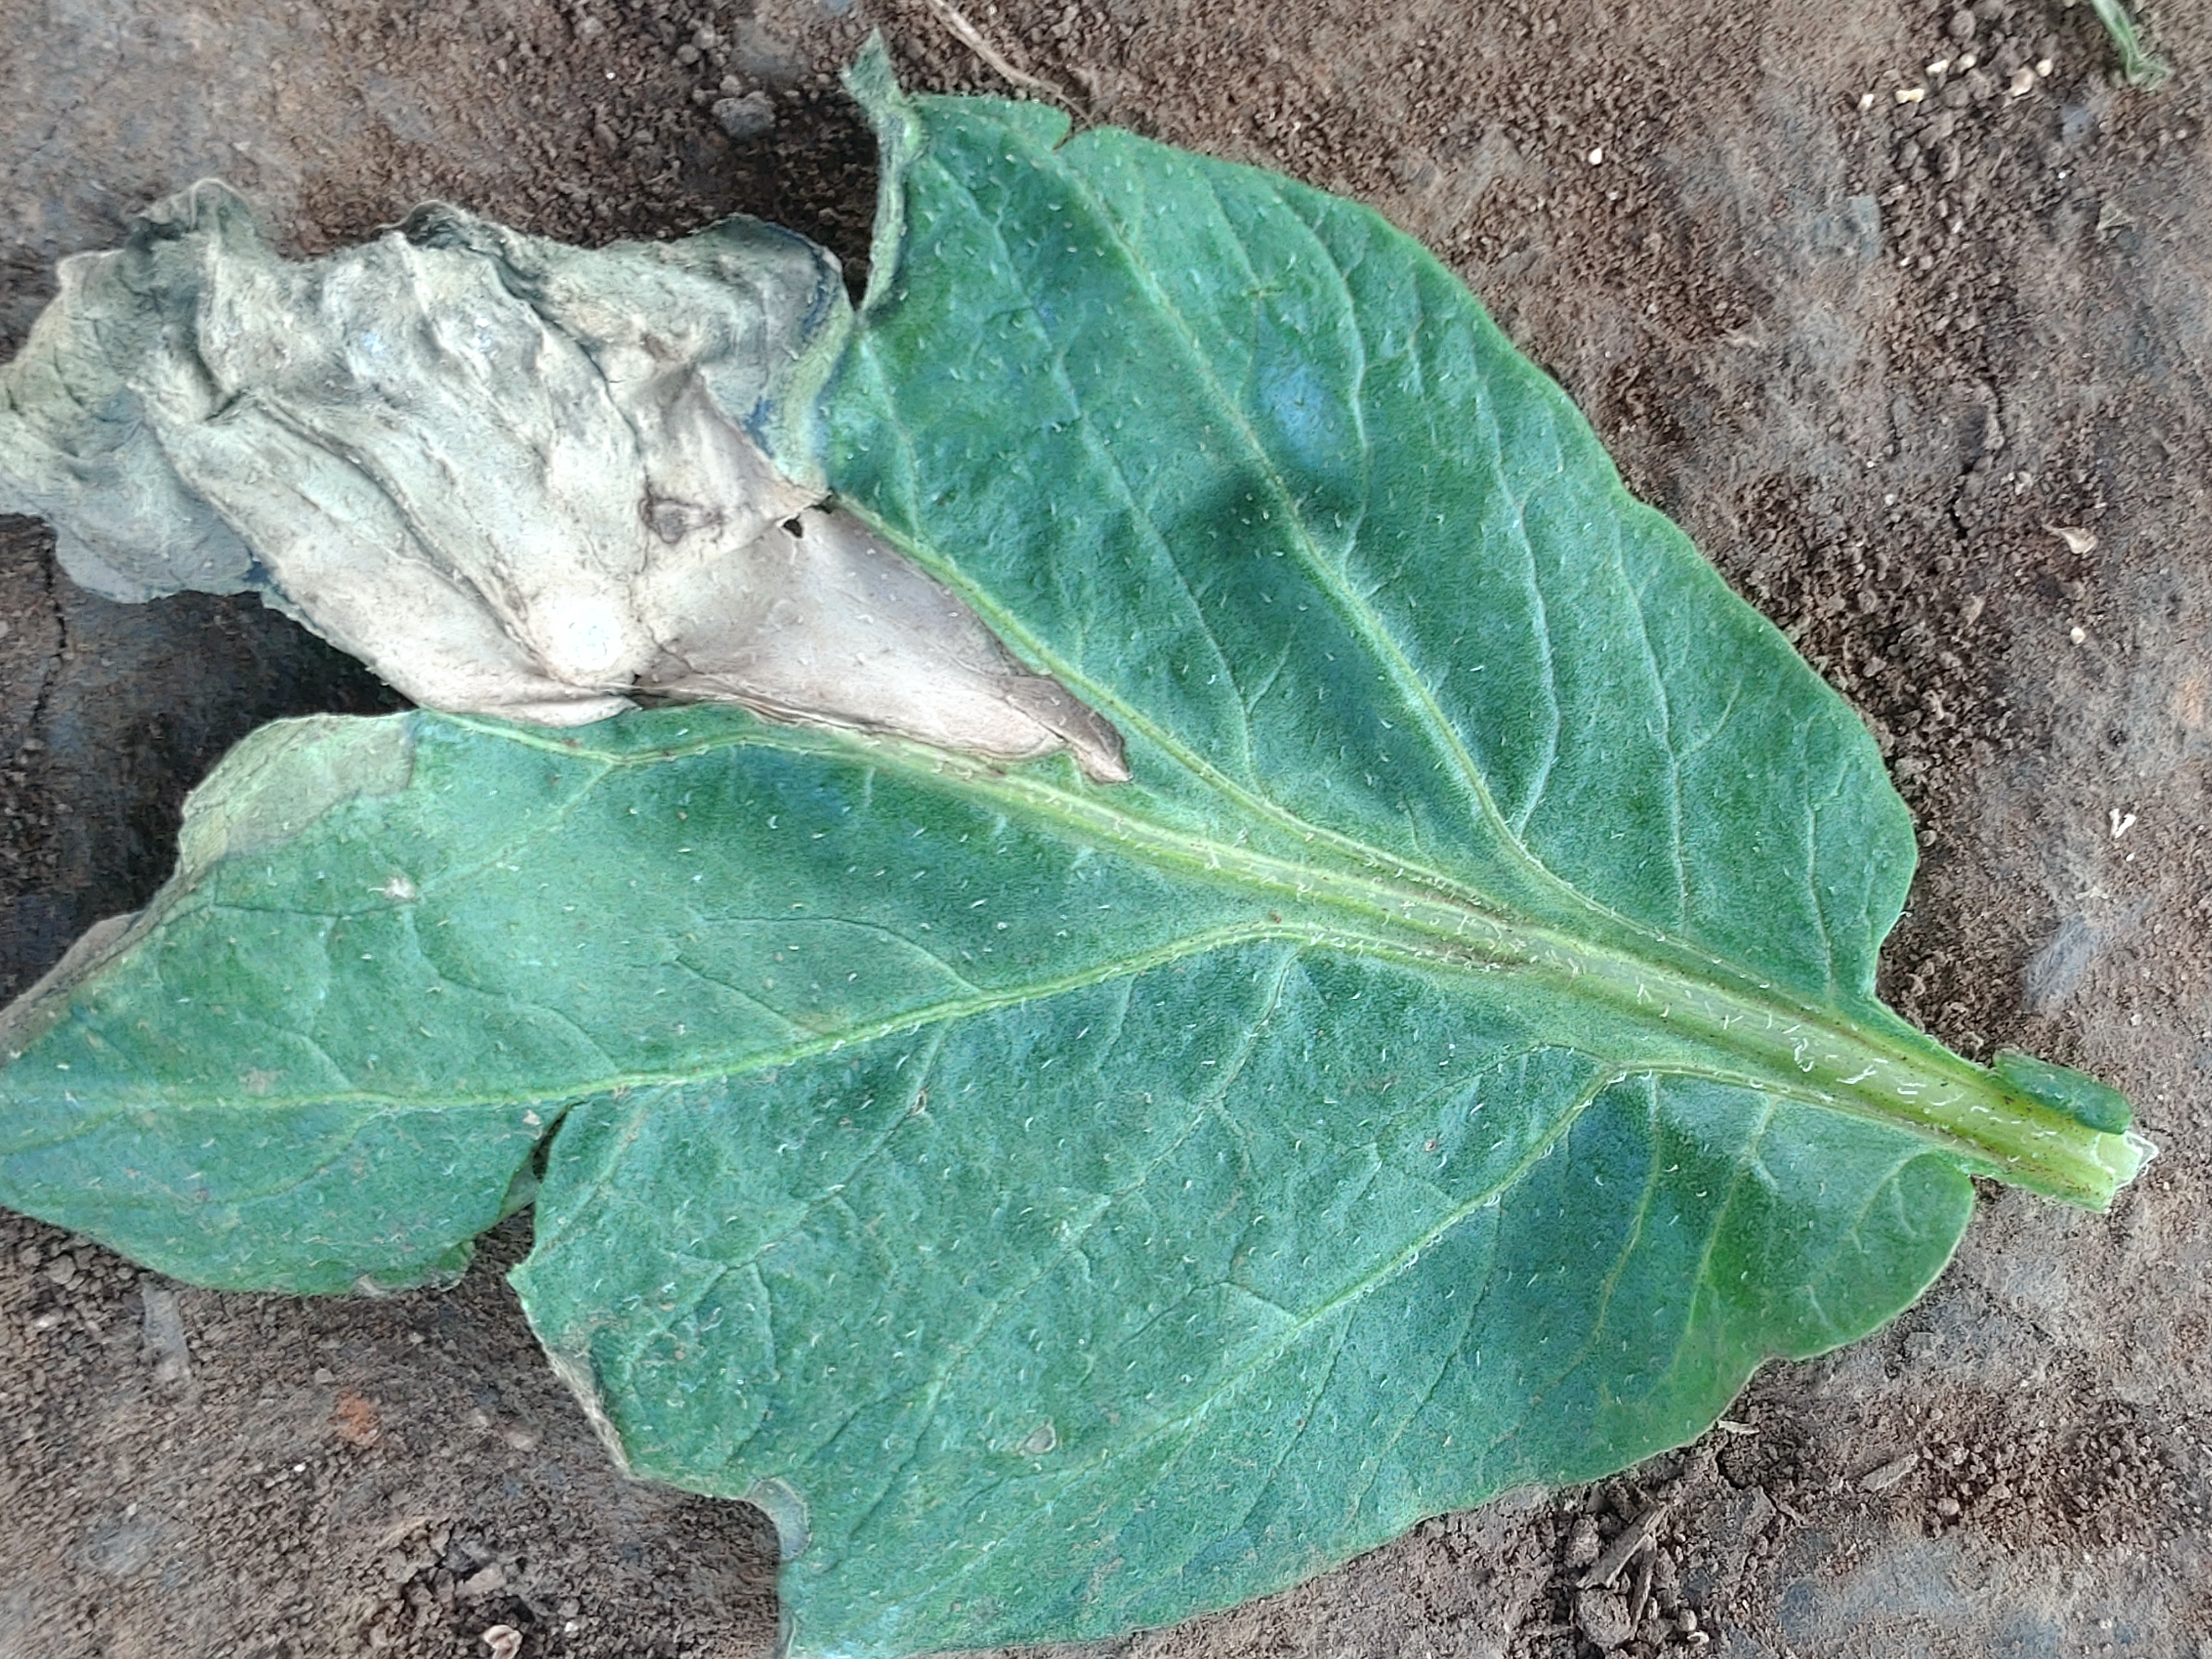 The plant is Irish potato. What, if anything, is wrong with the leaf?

early blight
